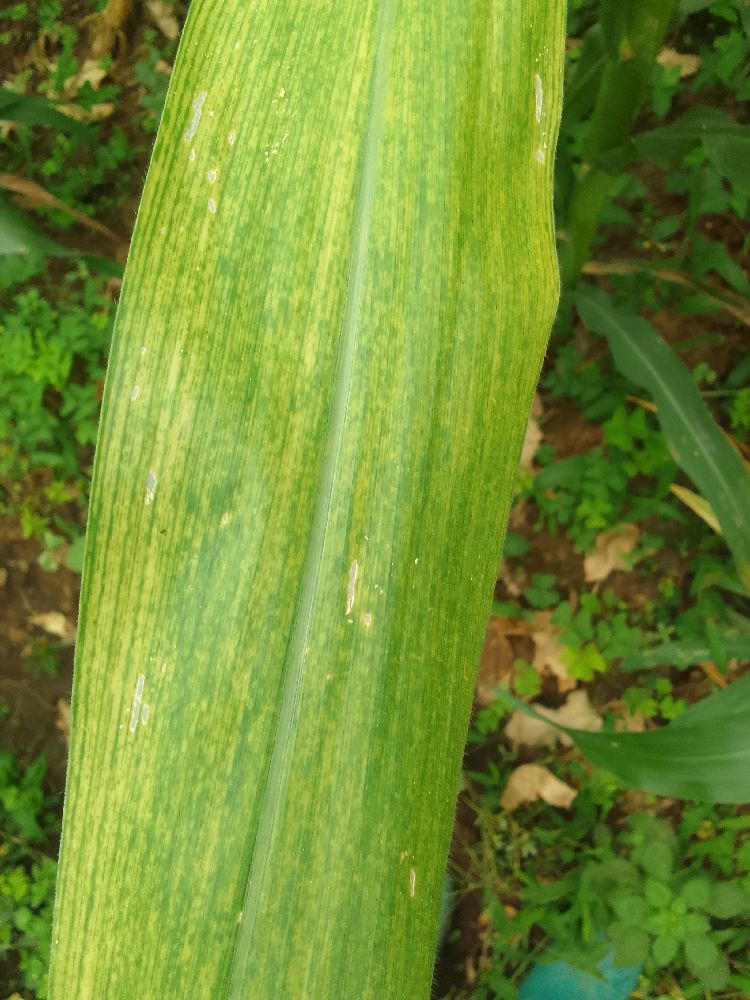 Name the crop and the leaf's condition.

maize, maize lethal necrosis
